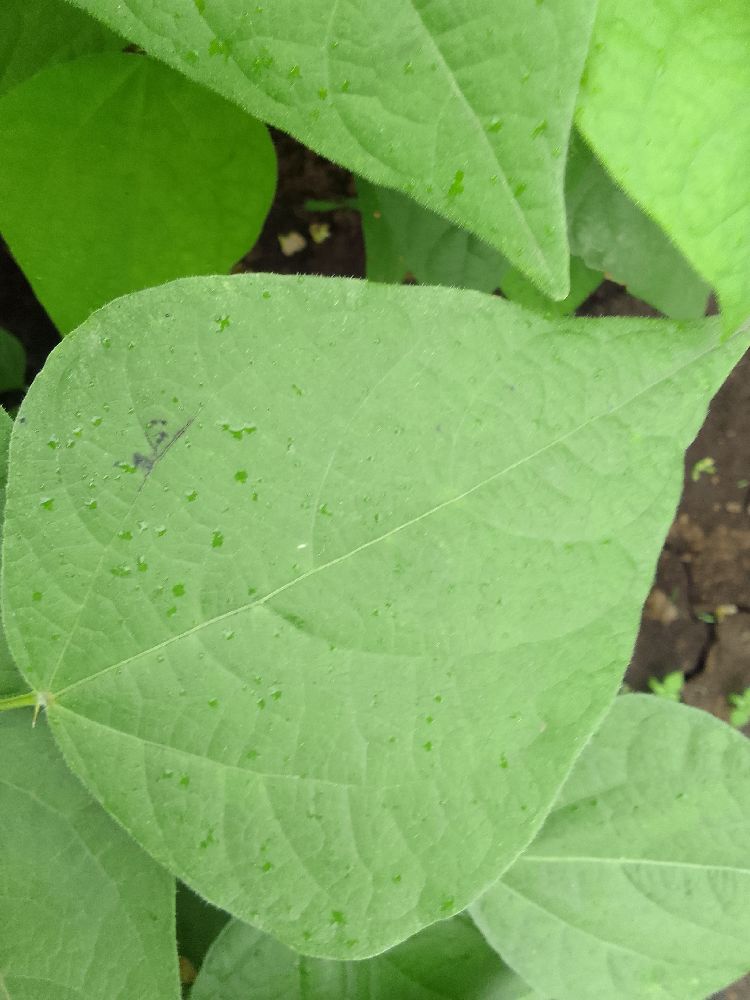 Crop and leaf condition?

common bean, healthy
